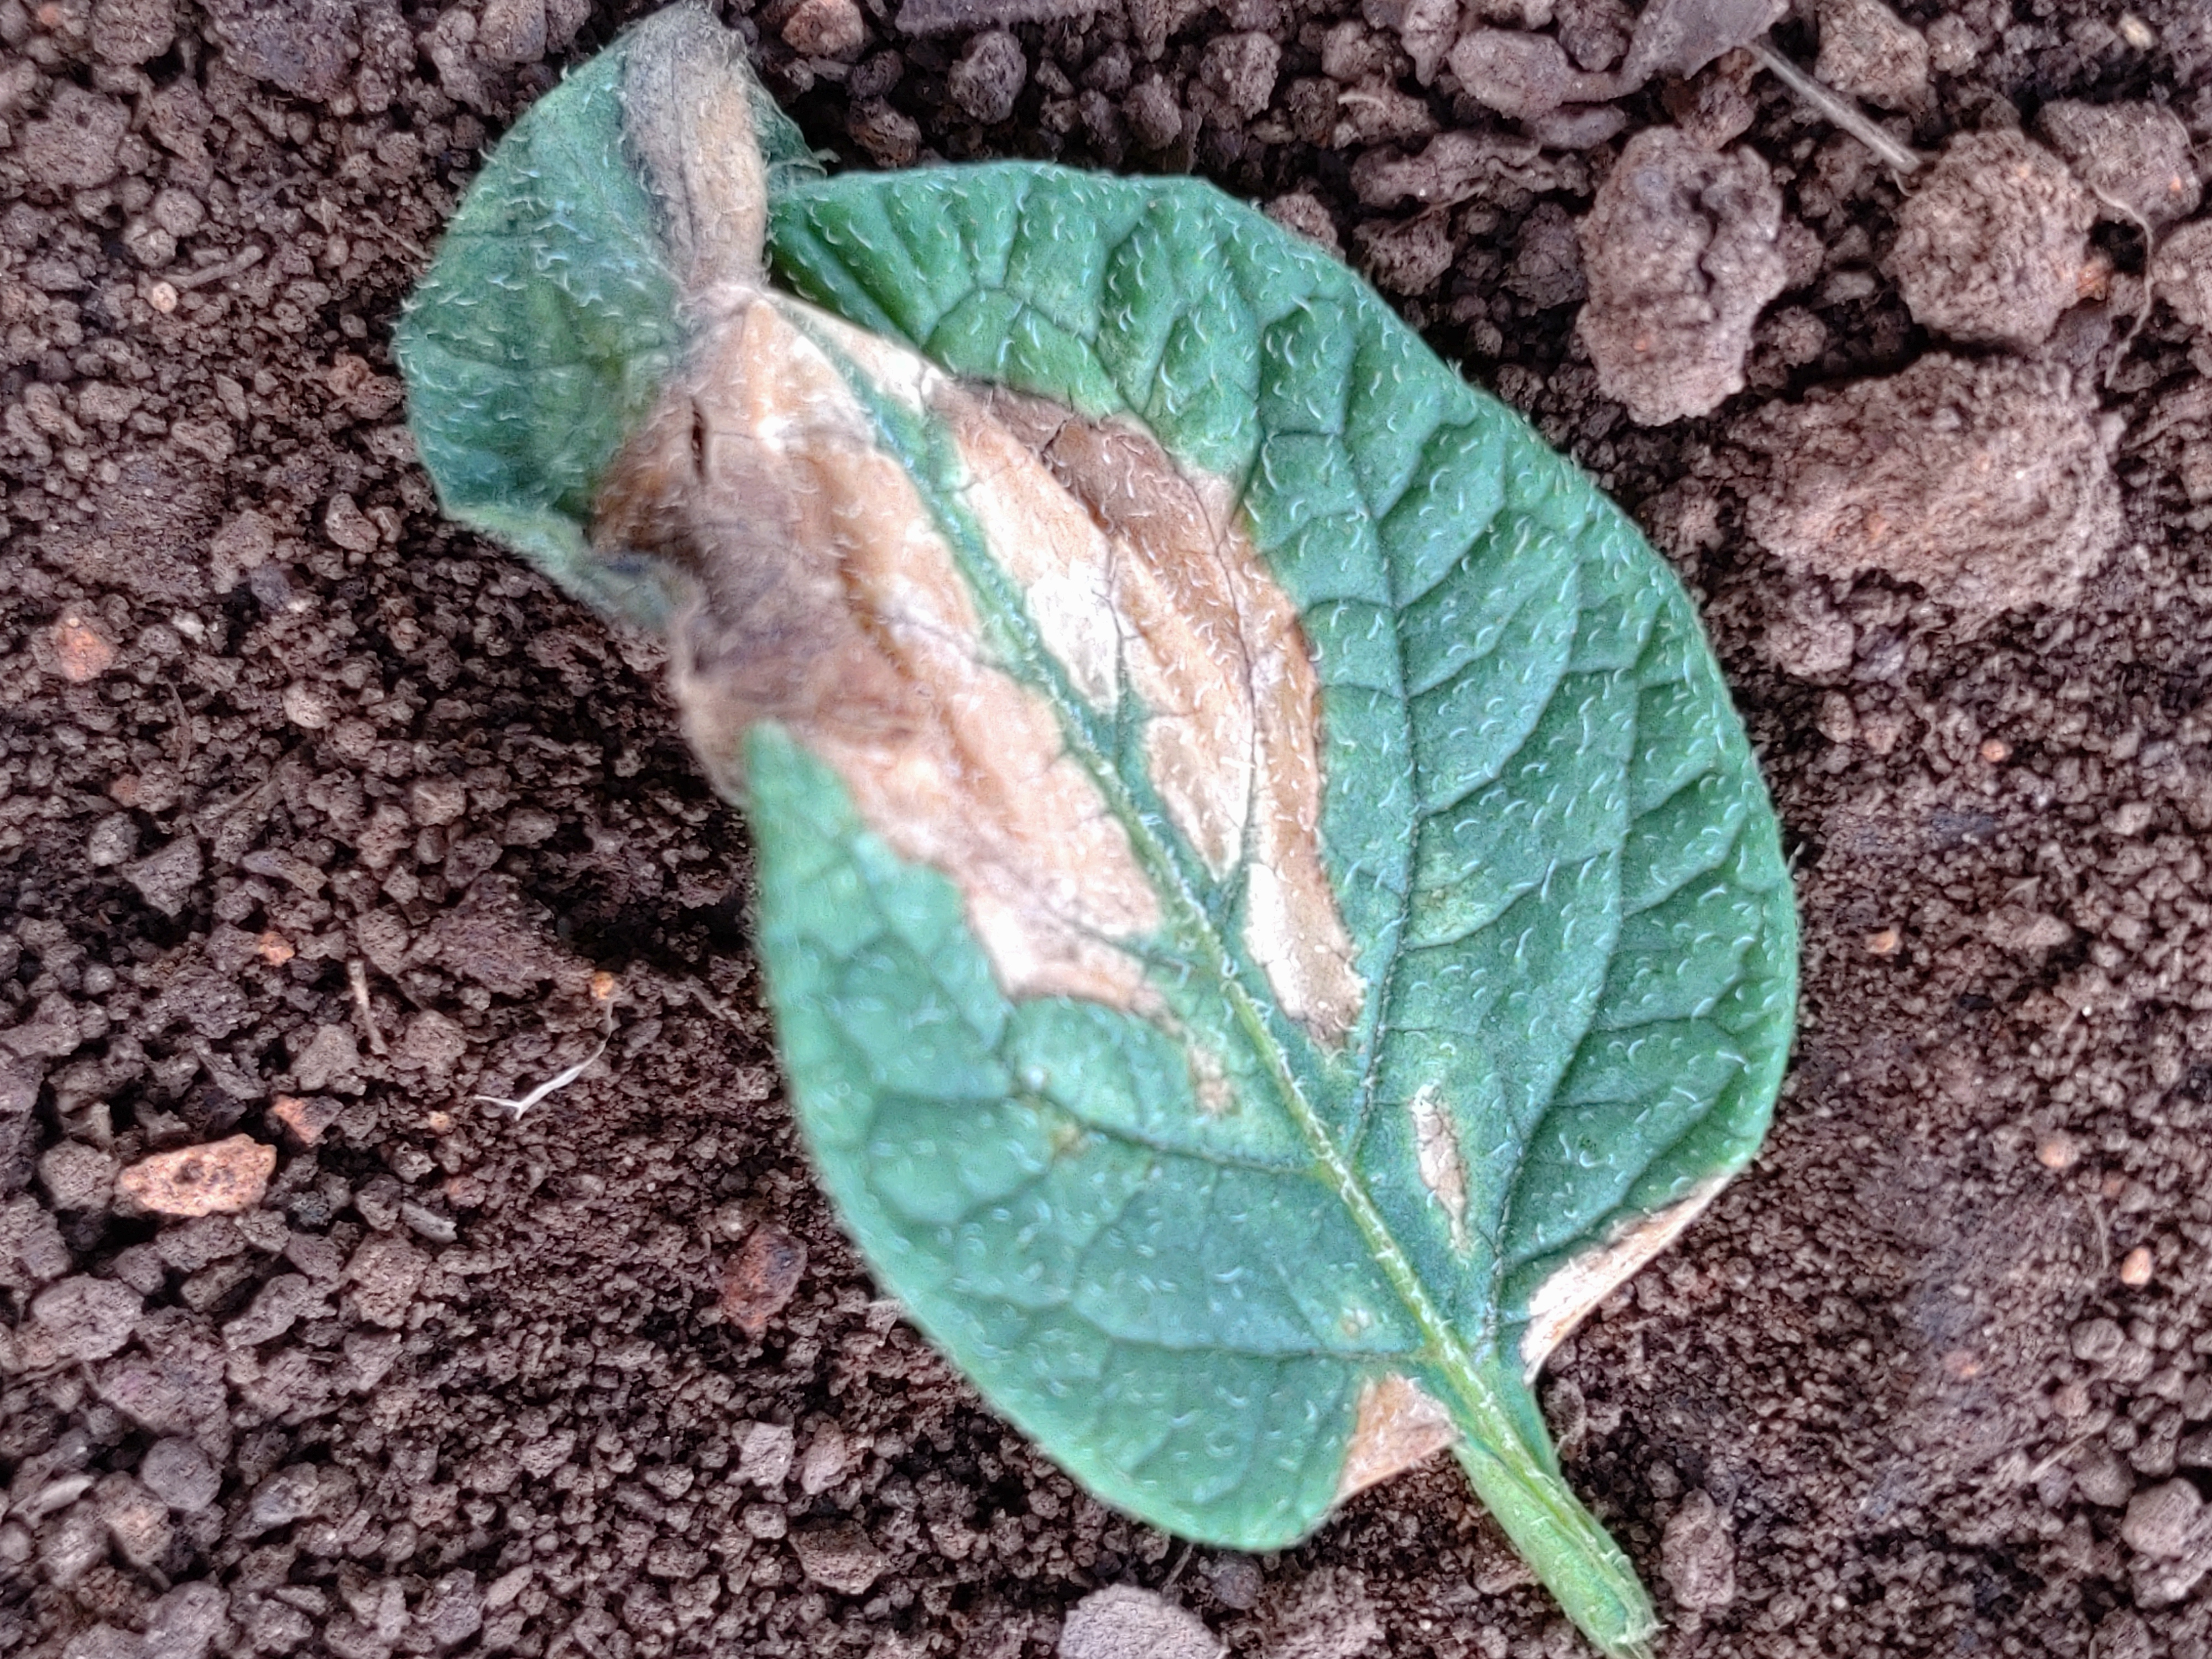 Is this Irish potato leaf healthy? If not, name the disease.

early blight
